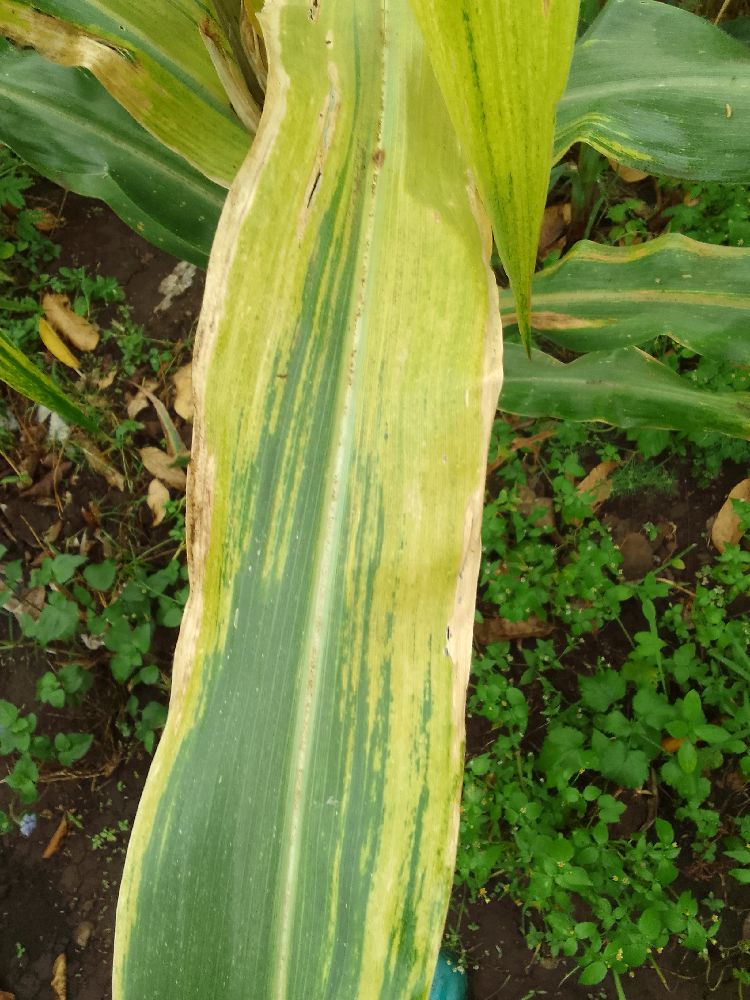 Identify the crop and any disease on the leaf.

maize, maize lethal necrosis
